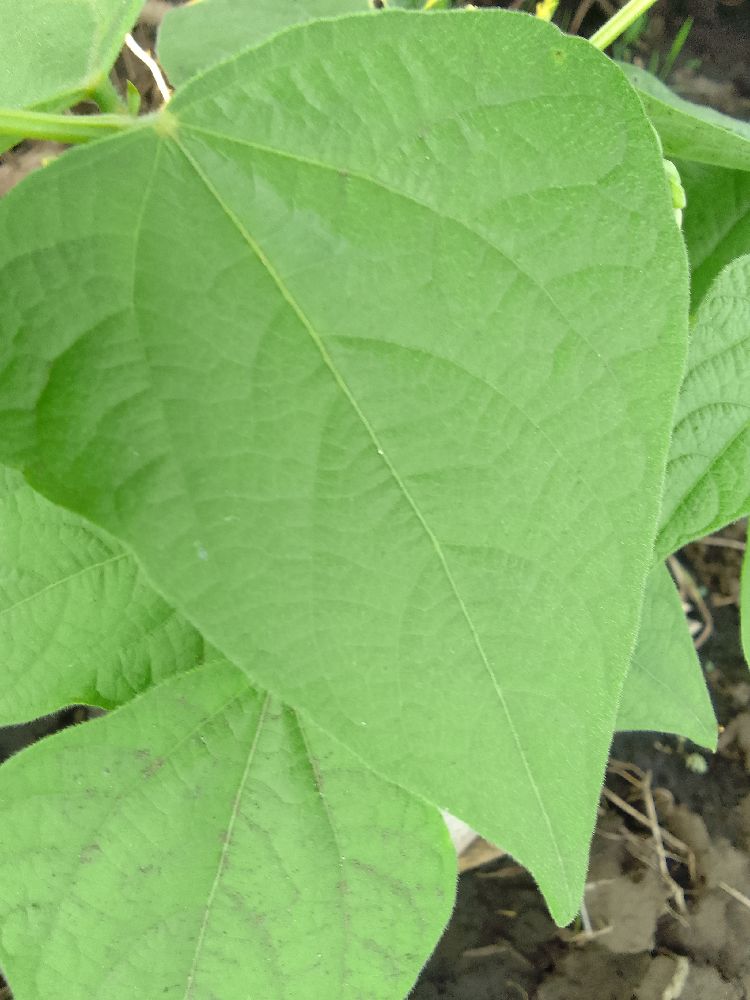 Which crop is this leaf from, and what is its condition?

common bean, healthy
